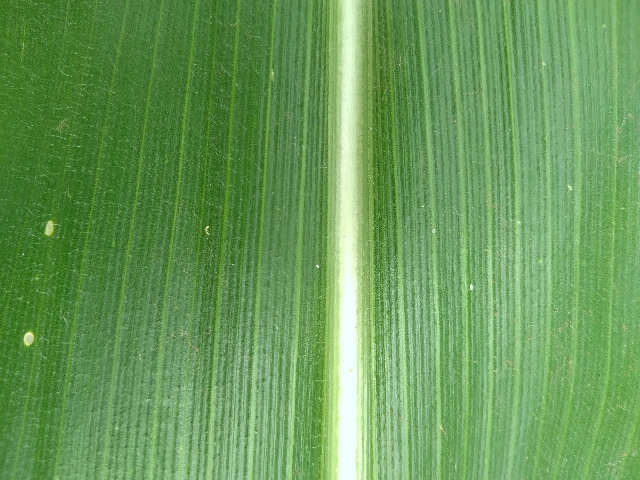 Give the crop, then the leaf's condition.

maize, healthy
